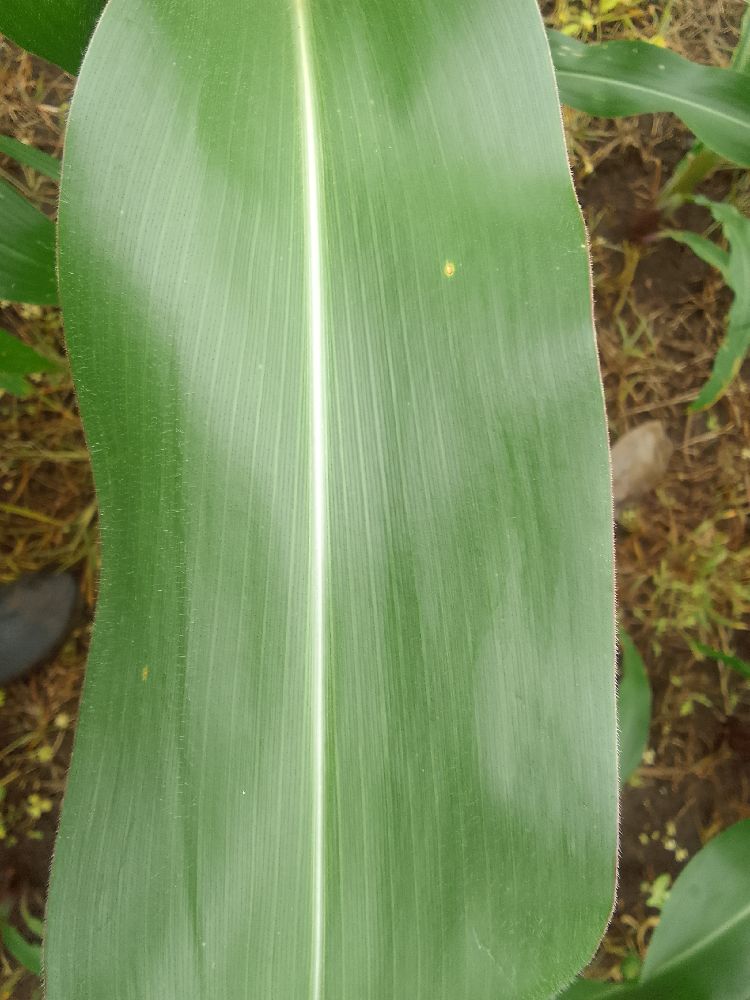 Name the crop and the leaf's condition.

maize, healthy
